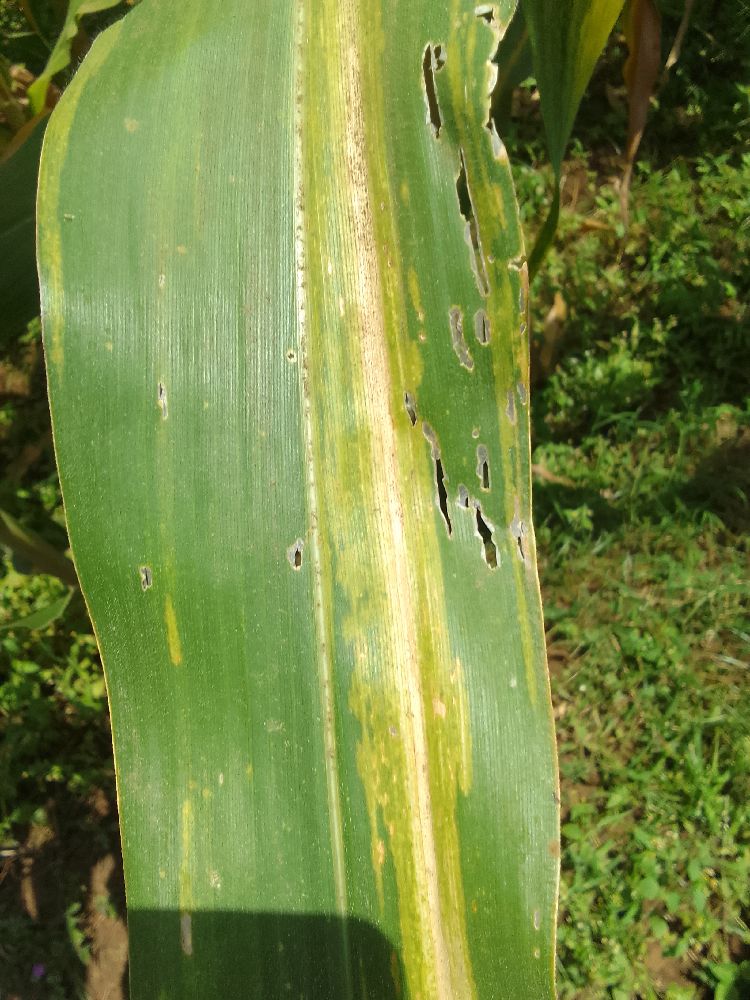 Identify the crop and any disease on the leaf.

maize, maize lethal necrosis
